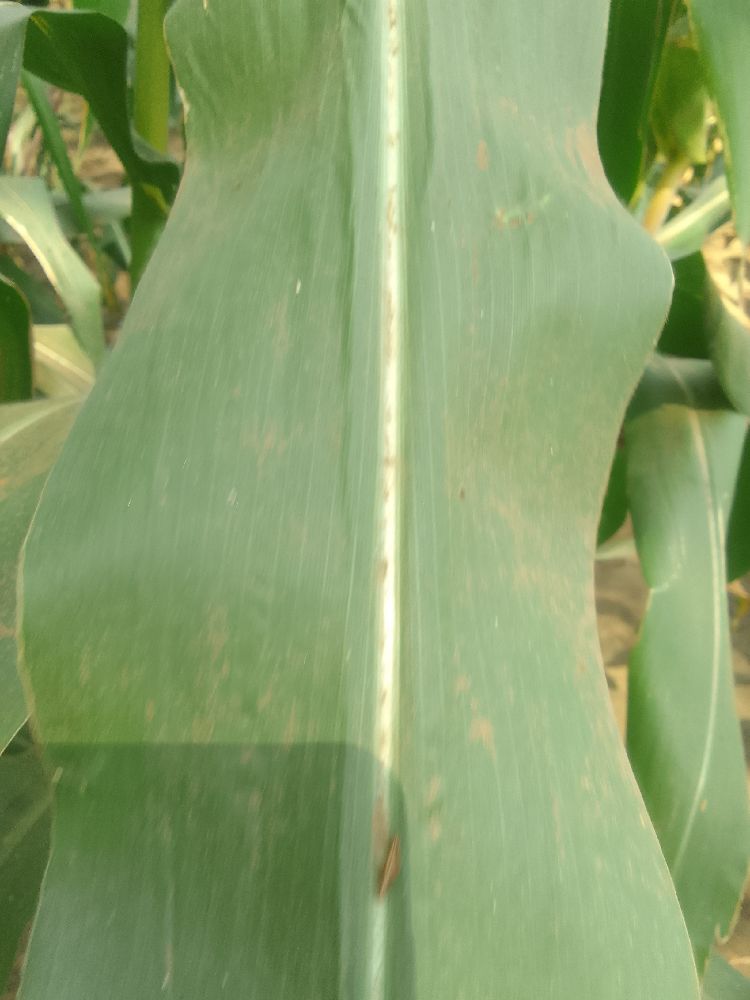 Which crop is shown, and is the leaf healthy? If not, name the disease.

maize, healthy
